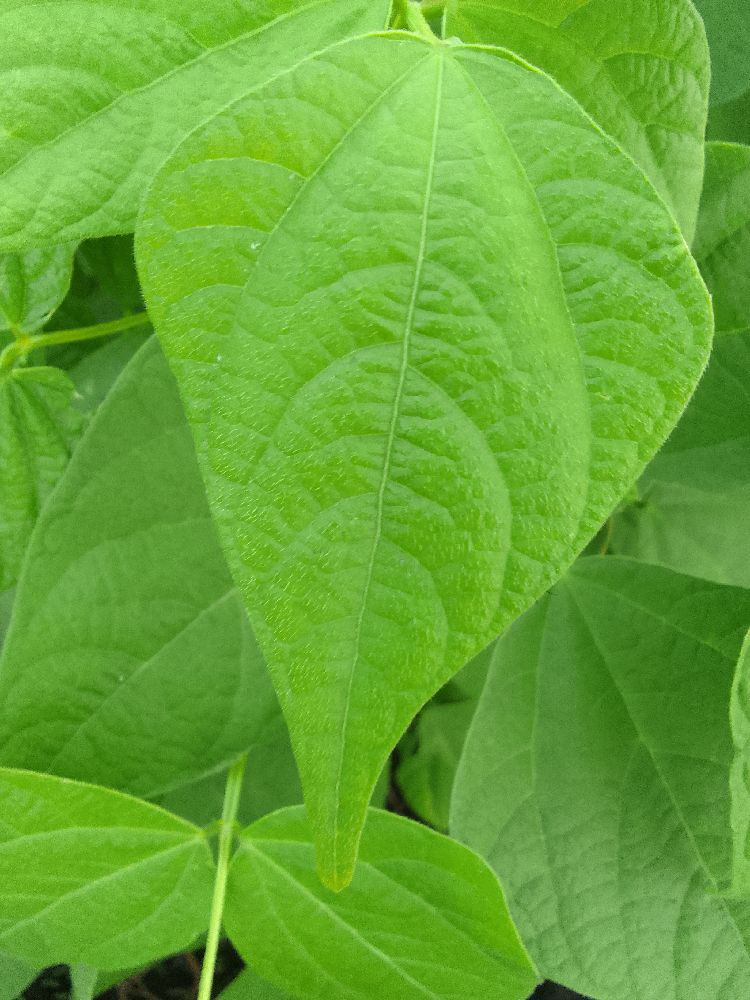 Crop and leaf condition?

common bean, healthy
